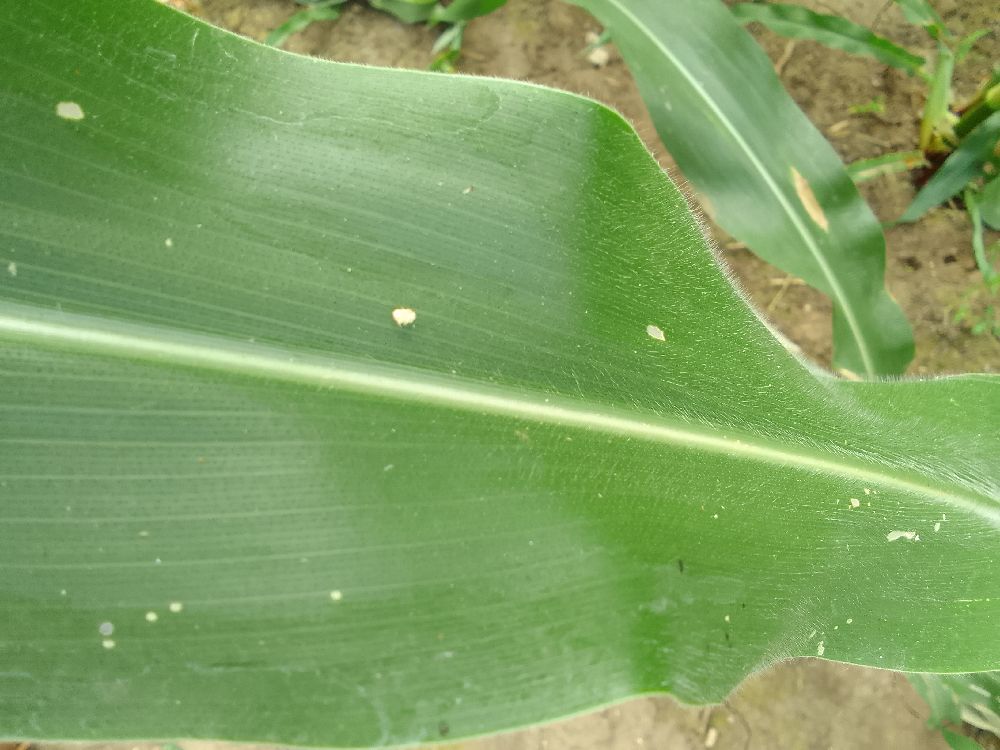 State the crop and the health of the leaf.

maize, healthy
